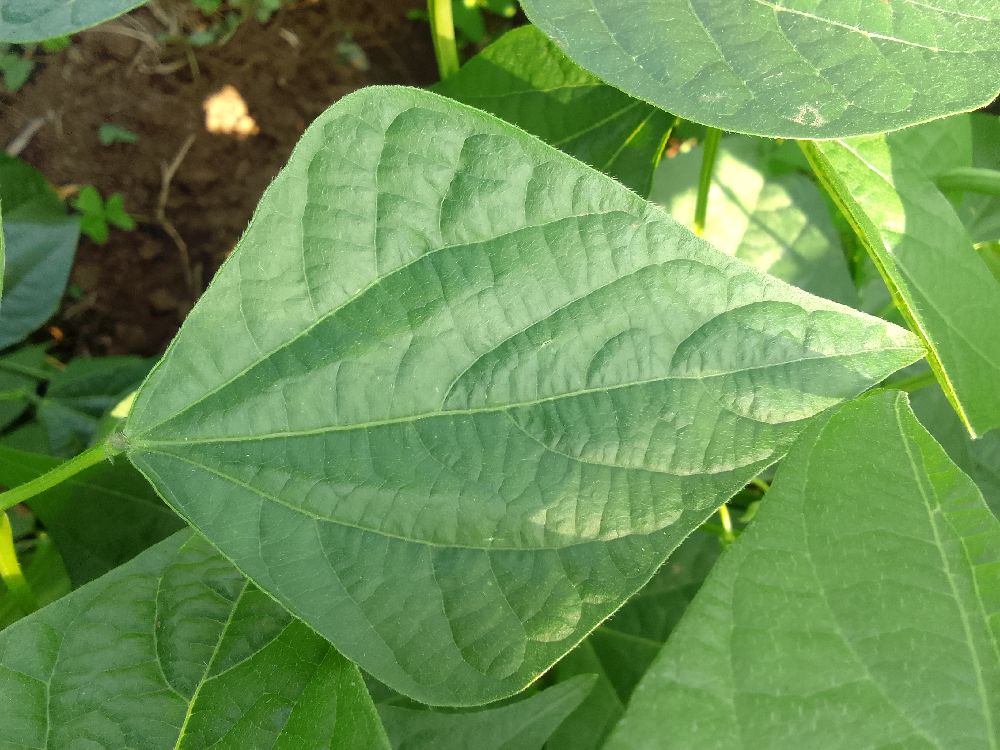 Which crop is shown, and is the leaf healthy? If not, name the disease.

common bean, healthy
